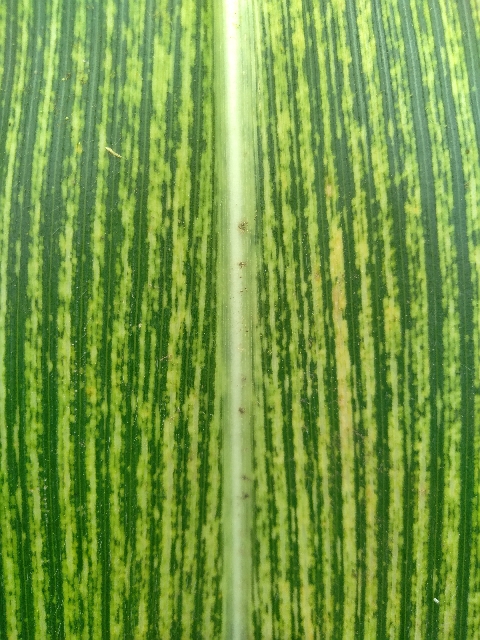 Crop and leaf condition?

maize, maize streak virus
